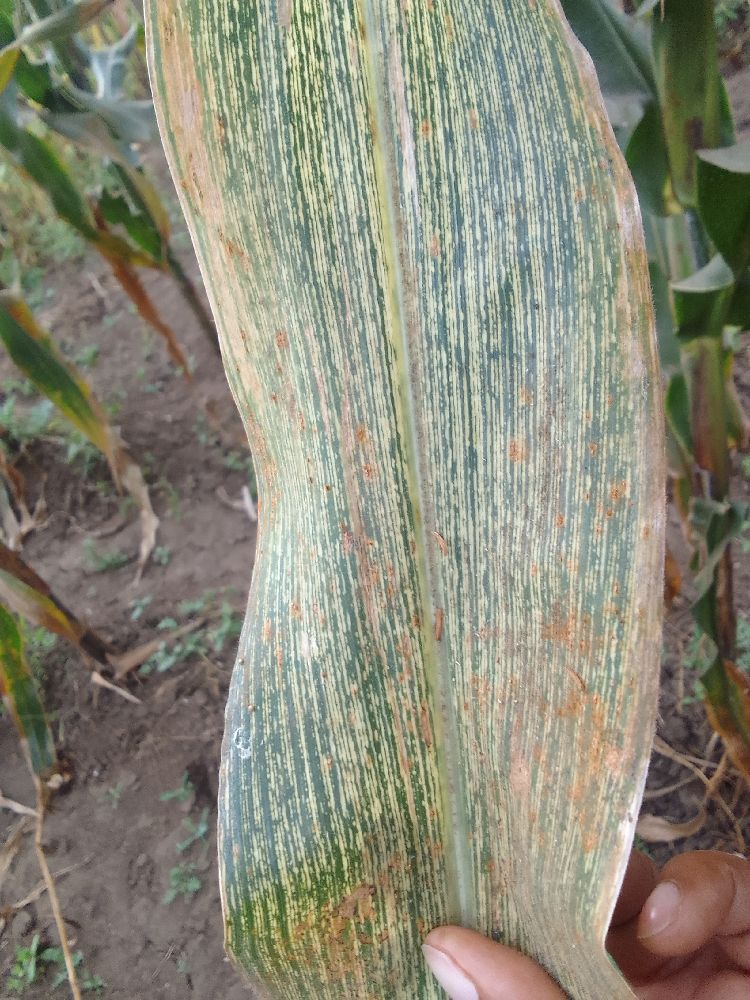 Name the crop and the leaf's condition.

maize, maize streak virus
